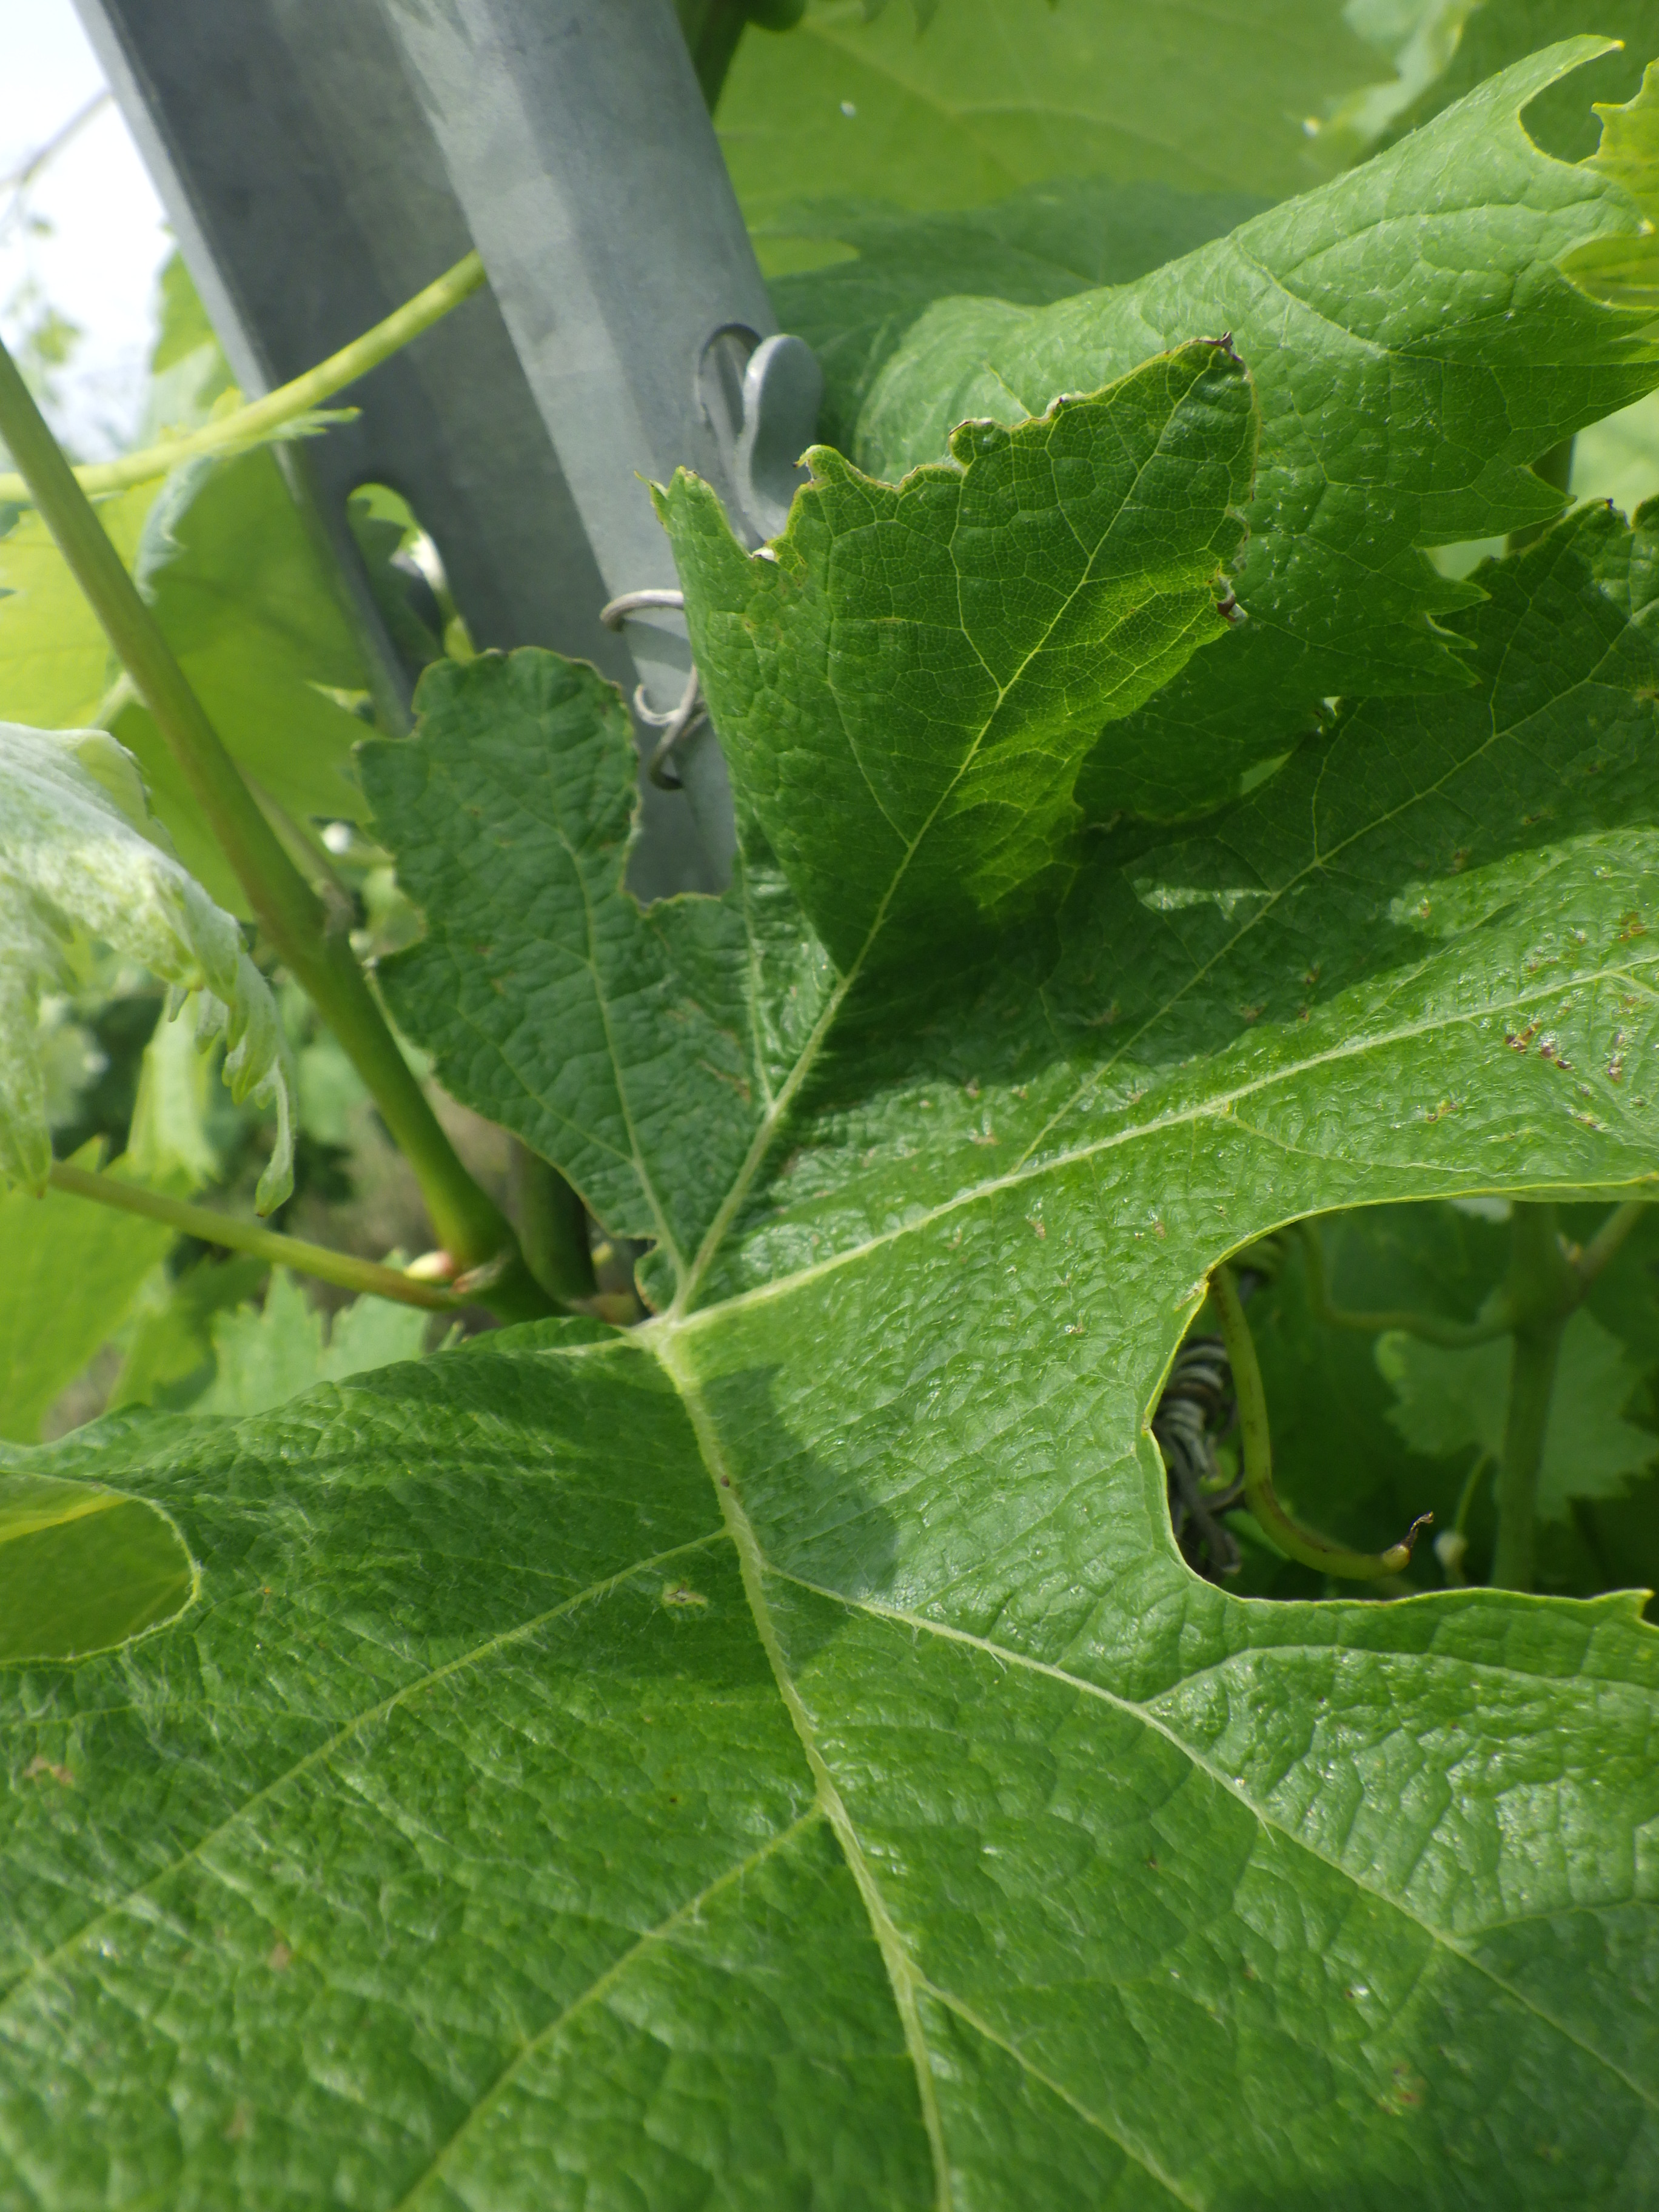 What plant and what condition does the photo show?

grapevine, mechanical damage
